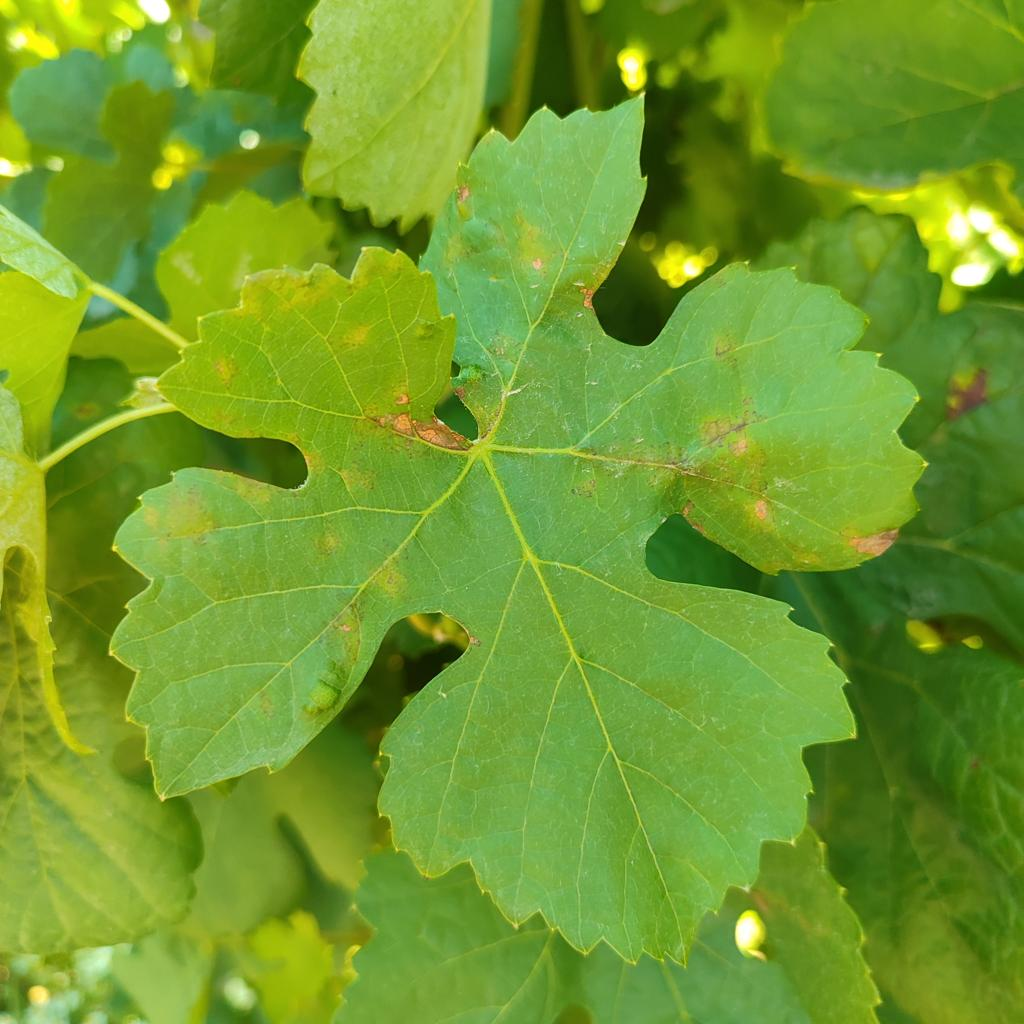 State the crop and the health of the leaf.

grapevine, downy mildew
